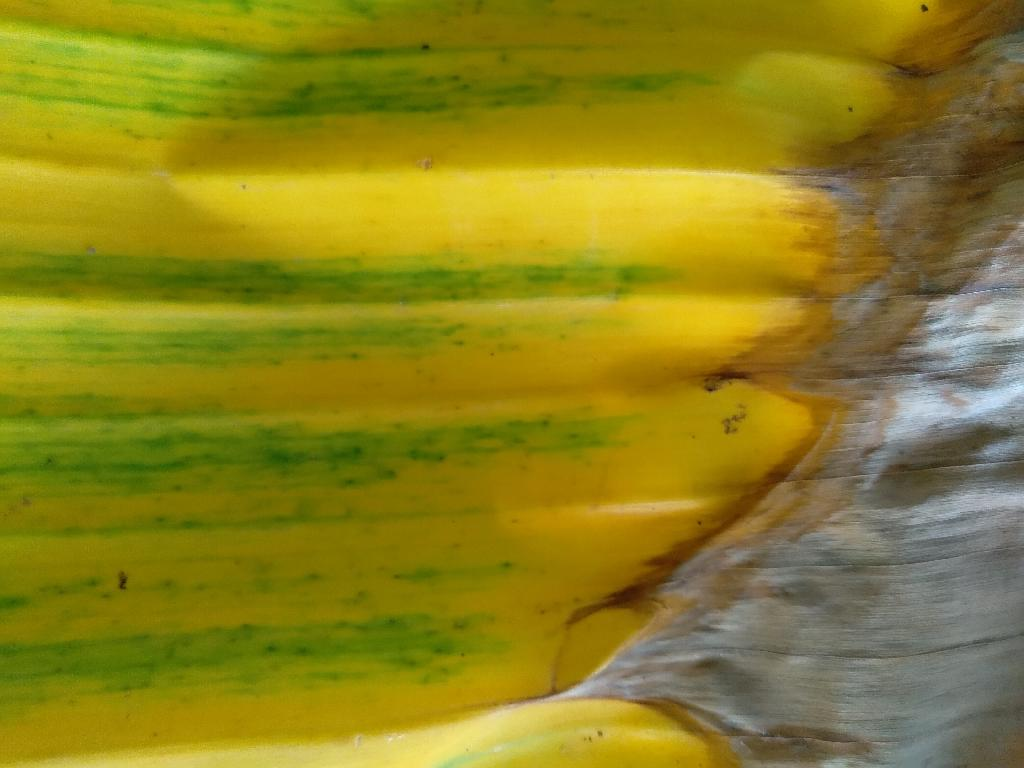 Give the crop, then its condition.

banana, fusarium wilt race 1
